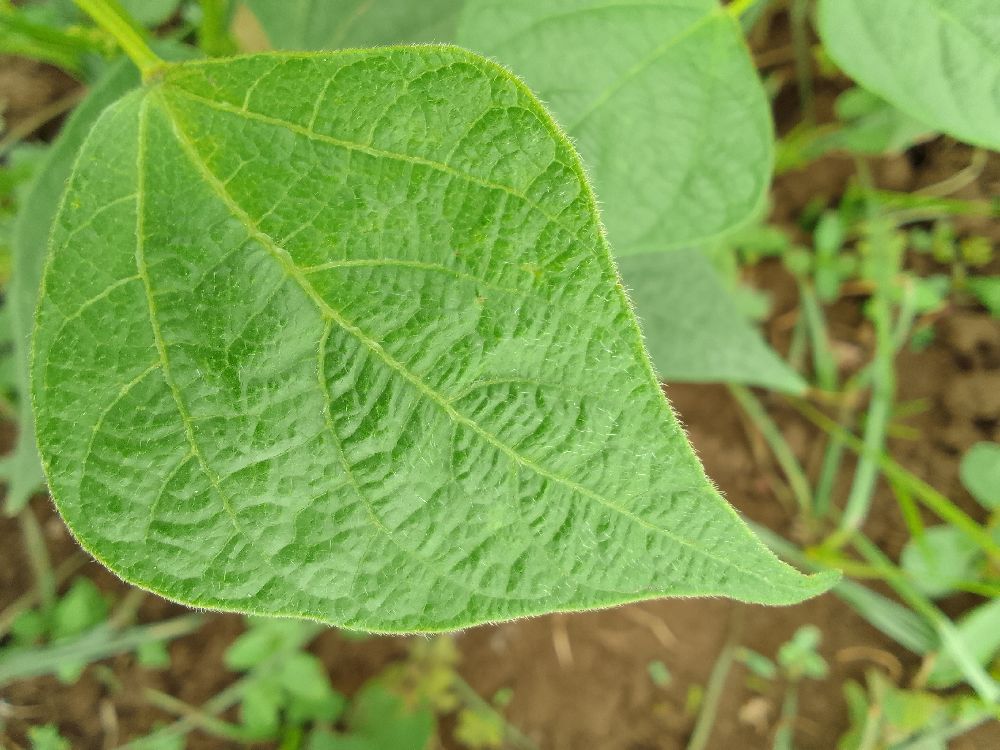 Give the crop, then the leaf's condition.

common bean, healthy
